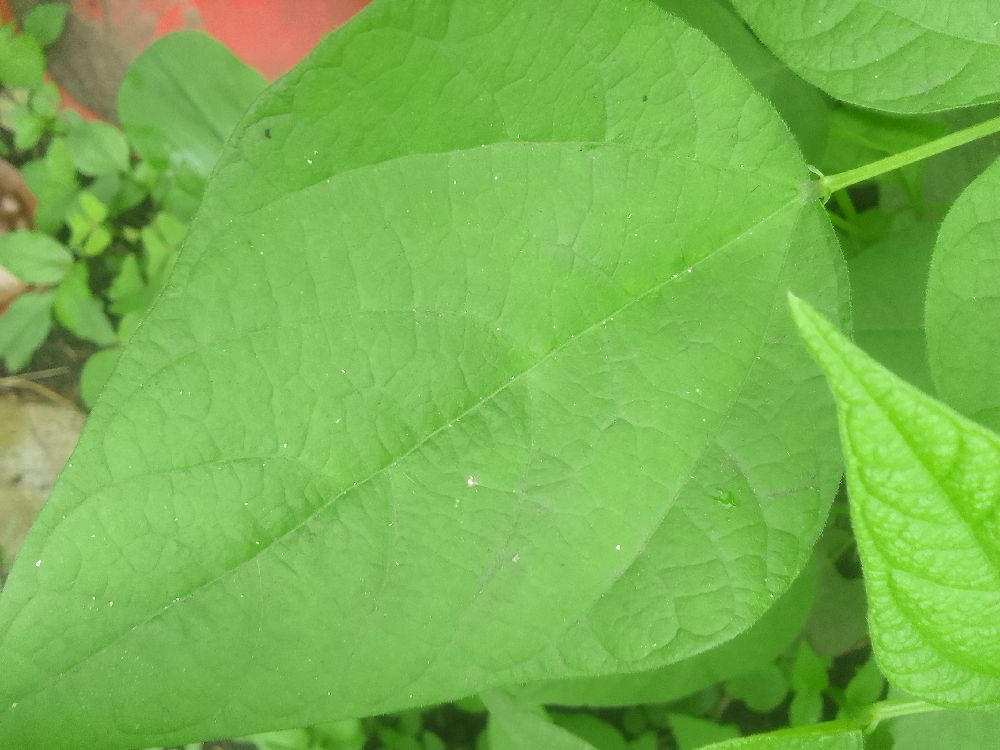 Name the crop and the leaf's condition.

common bean, healthy
